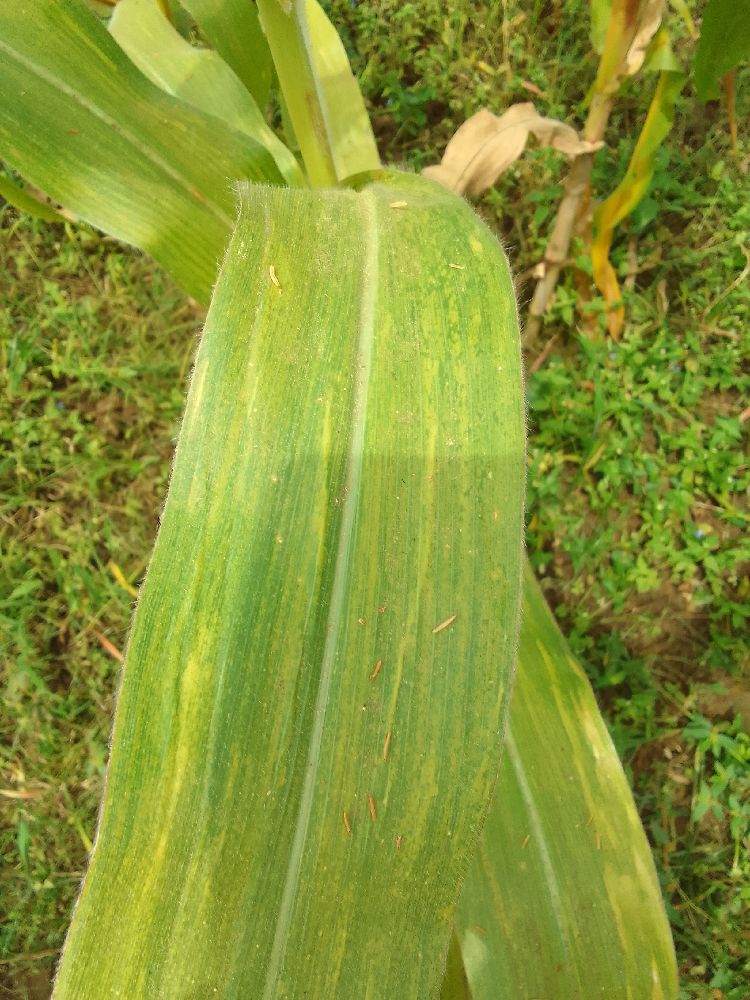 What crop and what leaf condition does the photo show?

maize, maize lethal necrosis
